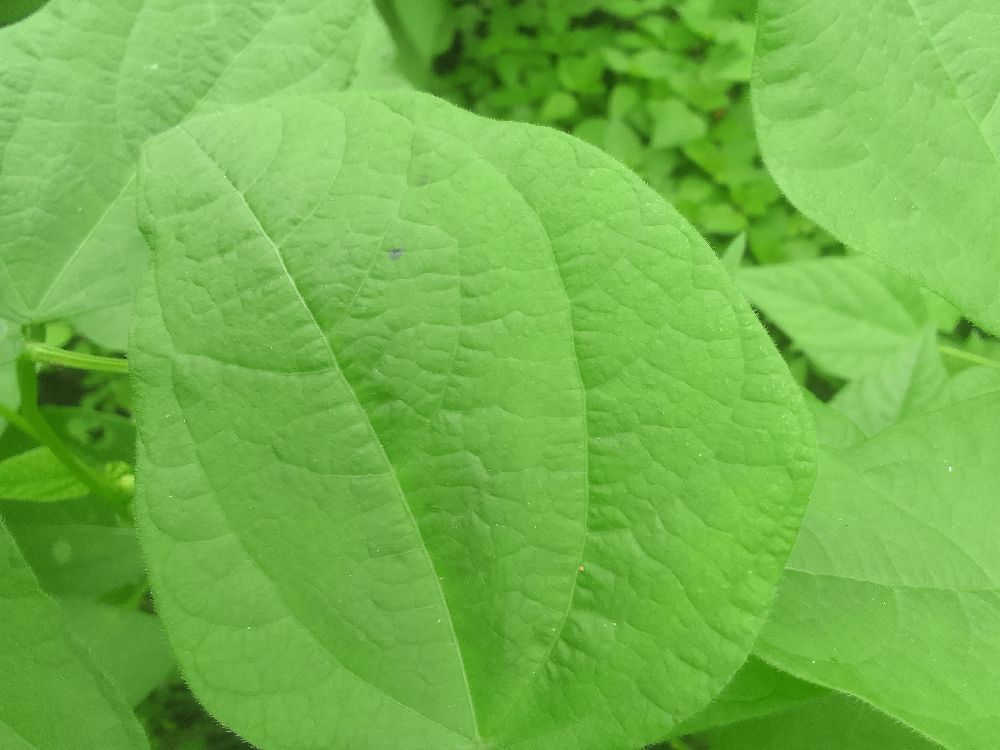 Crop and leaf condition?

common bean, healthy
